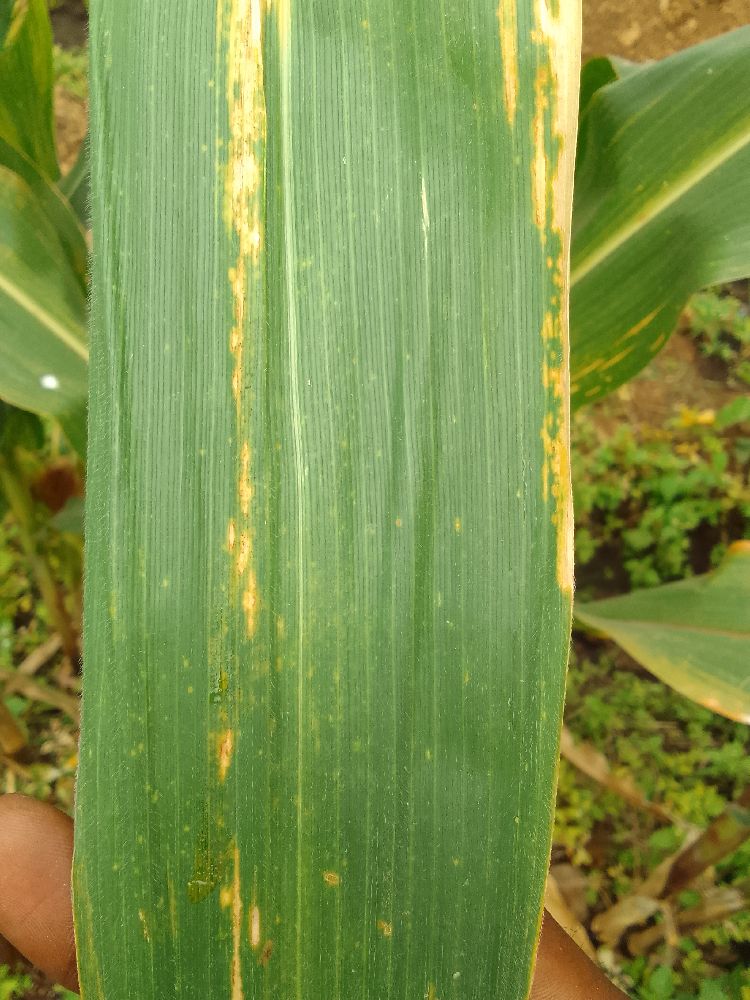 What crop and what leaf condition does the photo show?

maize, maize lethal necrosis
